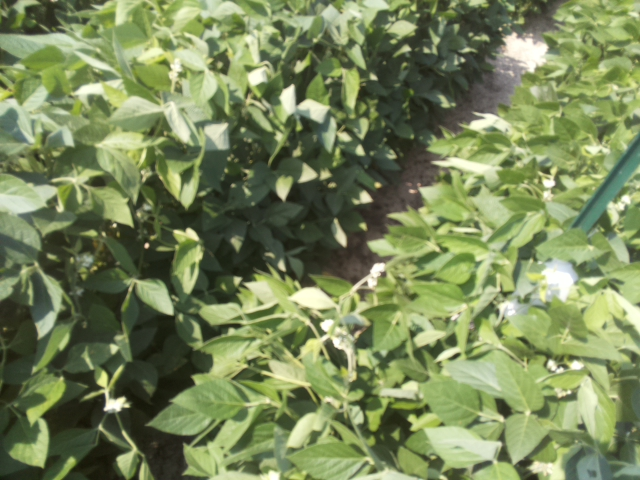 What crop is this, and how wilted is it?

soybean, leaflets folding inward at secondary pulvinus with no turgor loss in leaflets or petioles
